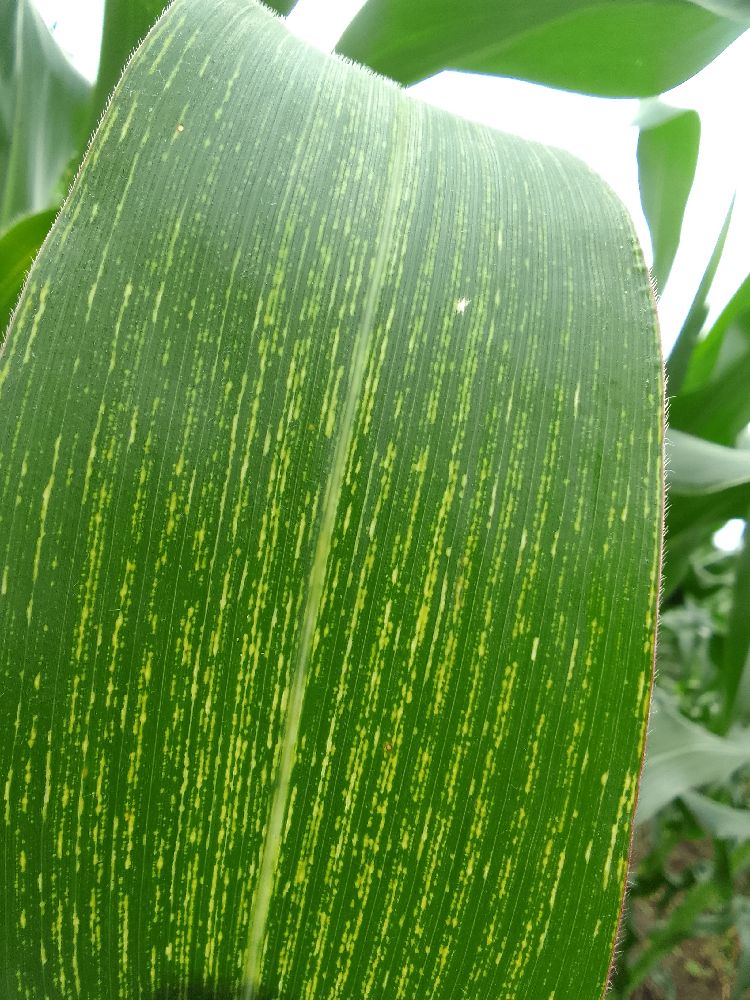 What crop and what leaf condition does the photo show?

maize, maize streak virus
